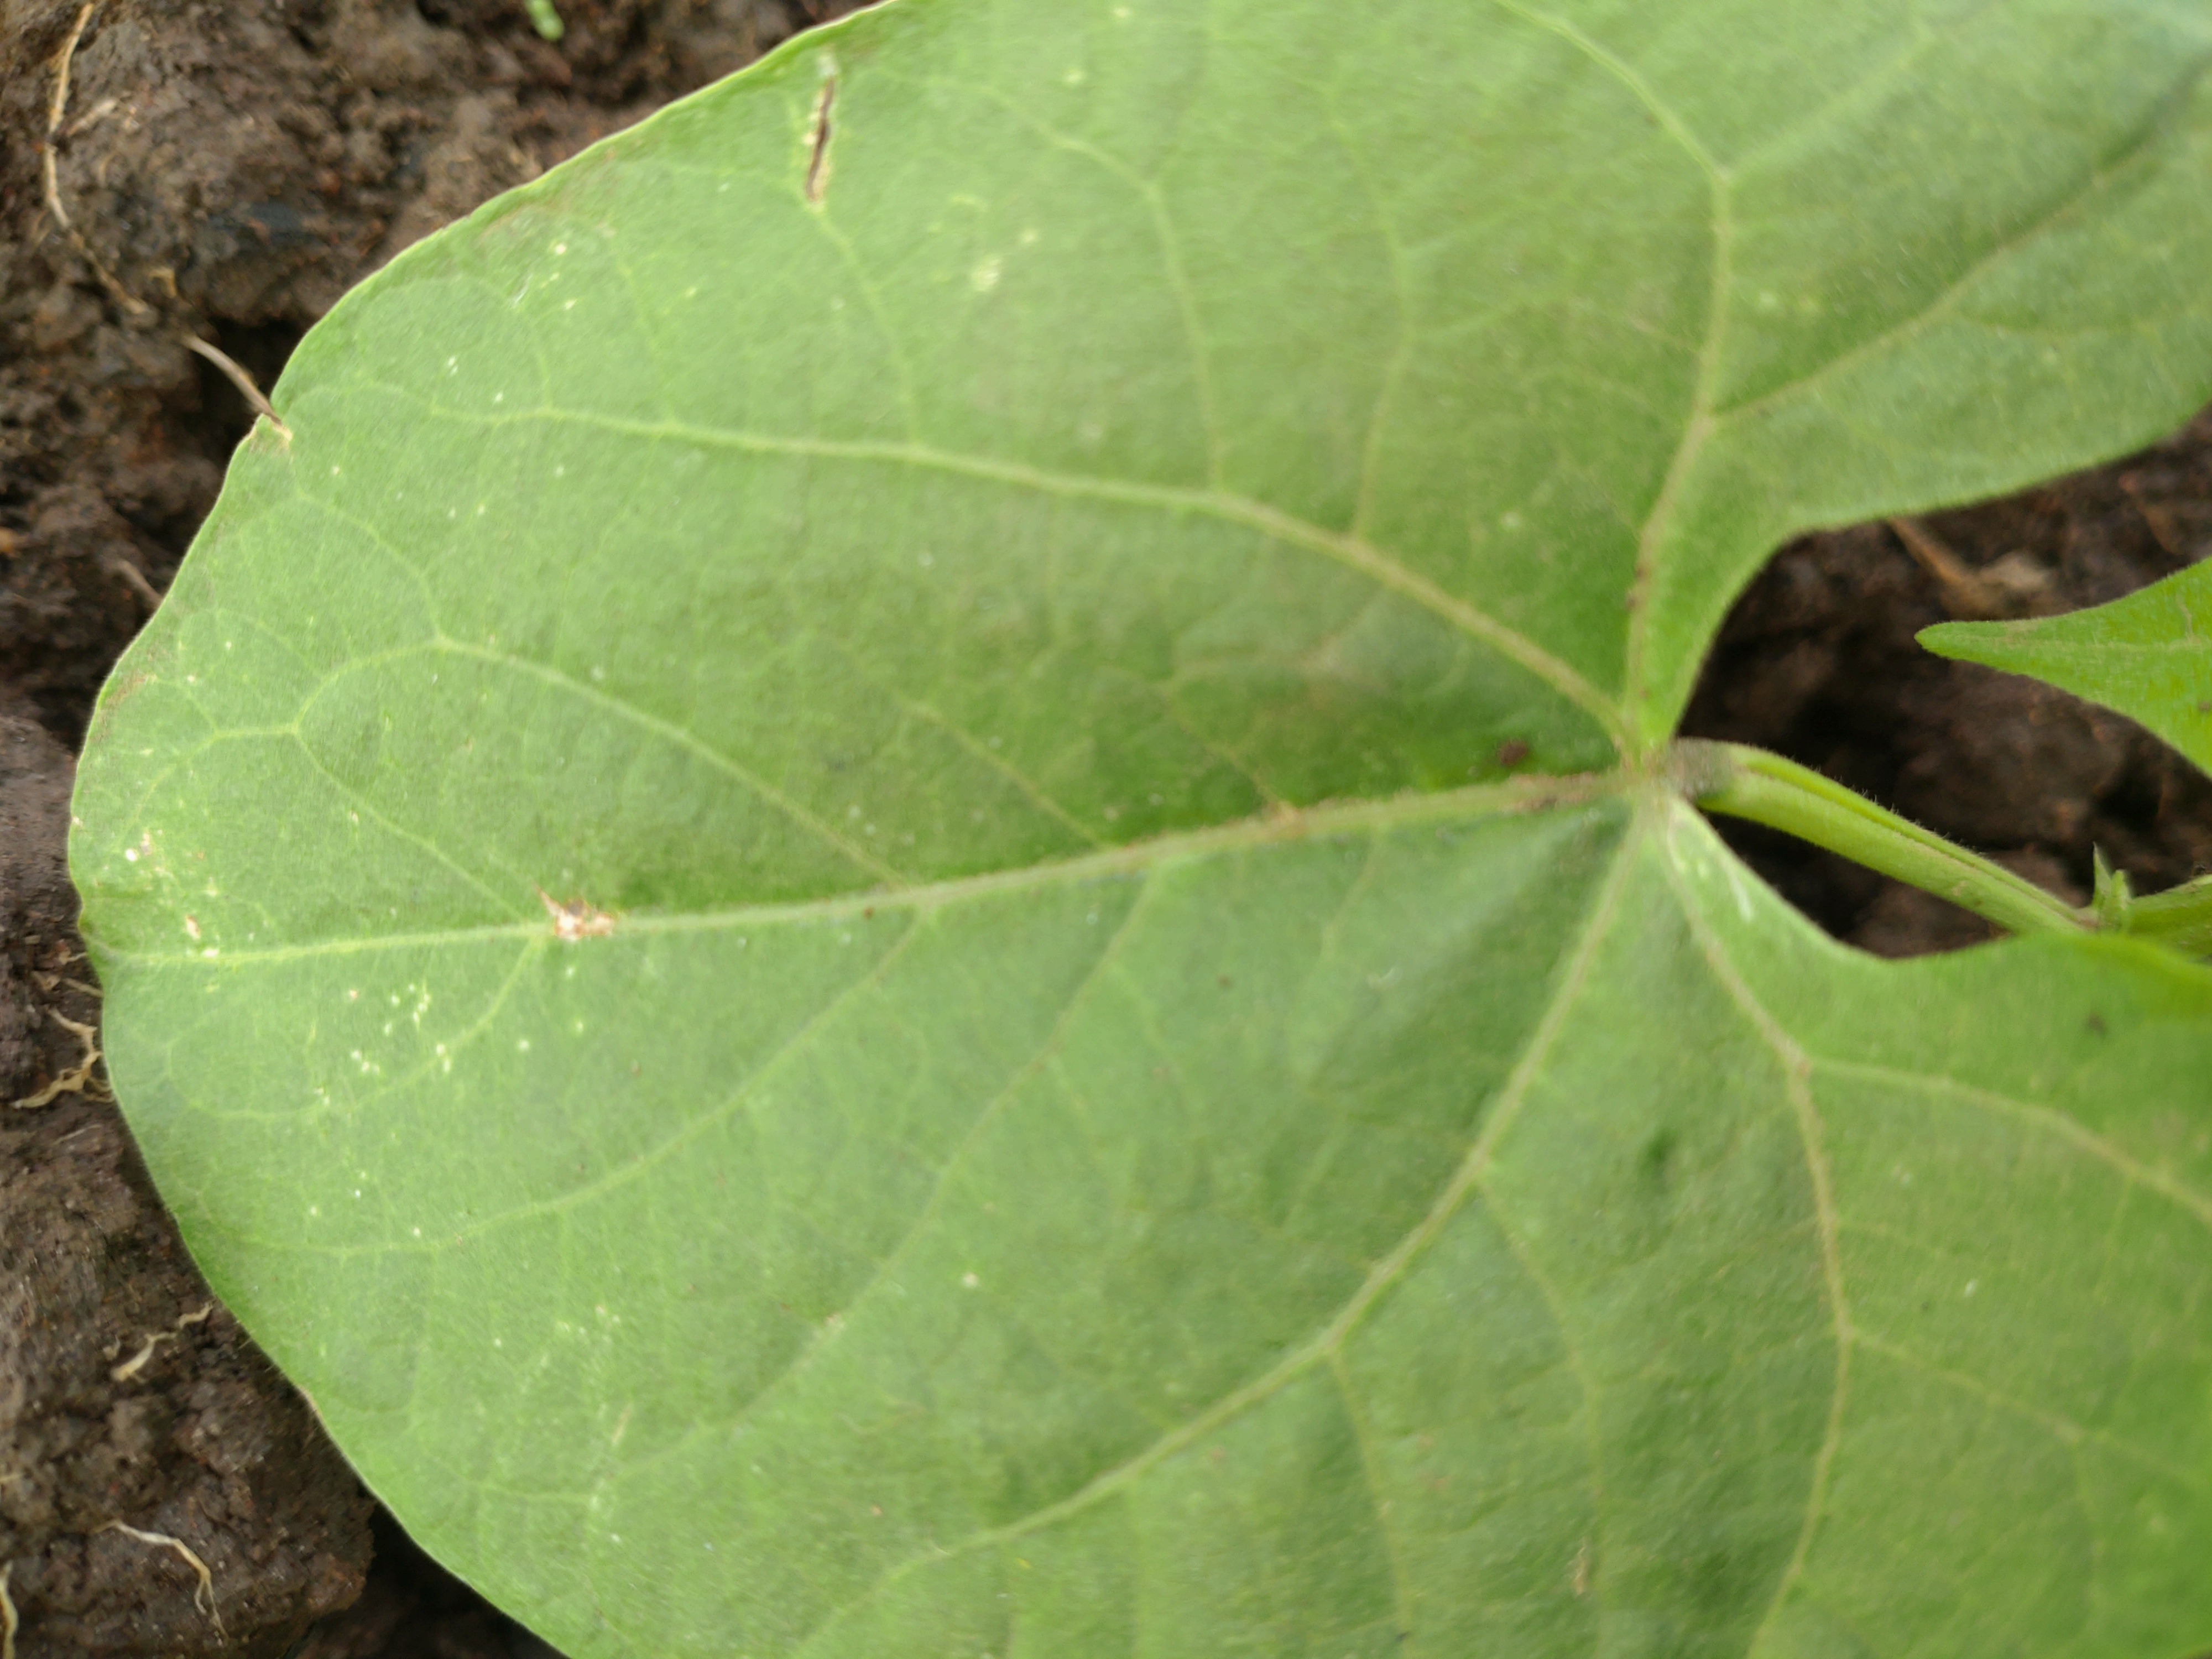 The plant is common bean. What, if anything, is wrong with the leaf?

healthy
